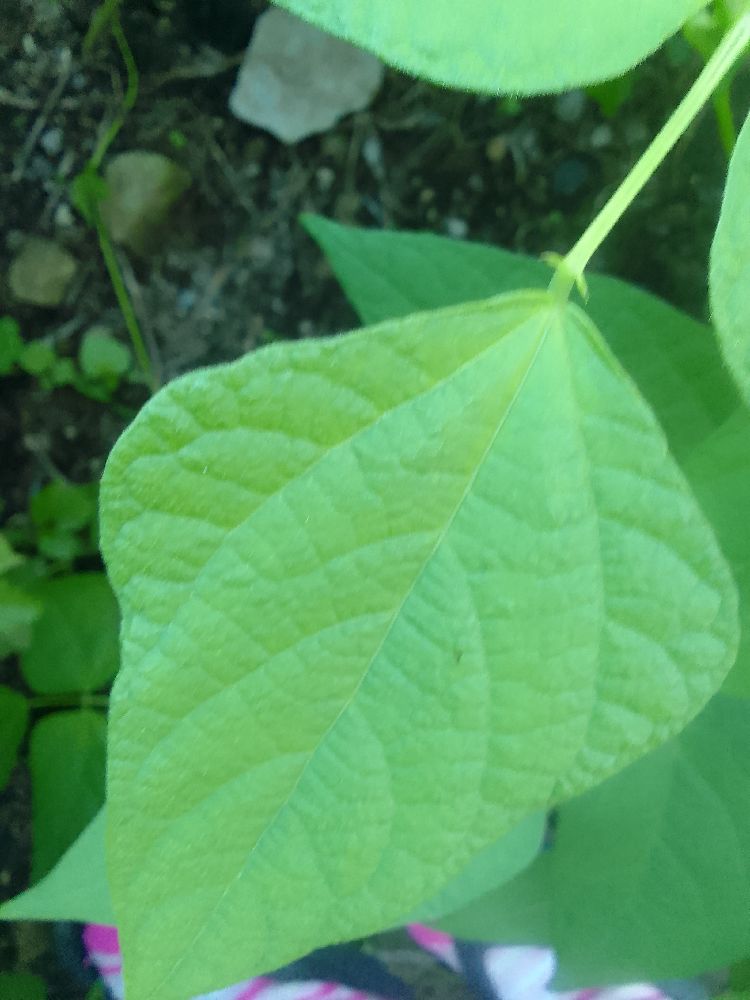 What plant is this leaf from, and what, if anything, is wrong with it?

common bean, healthy
